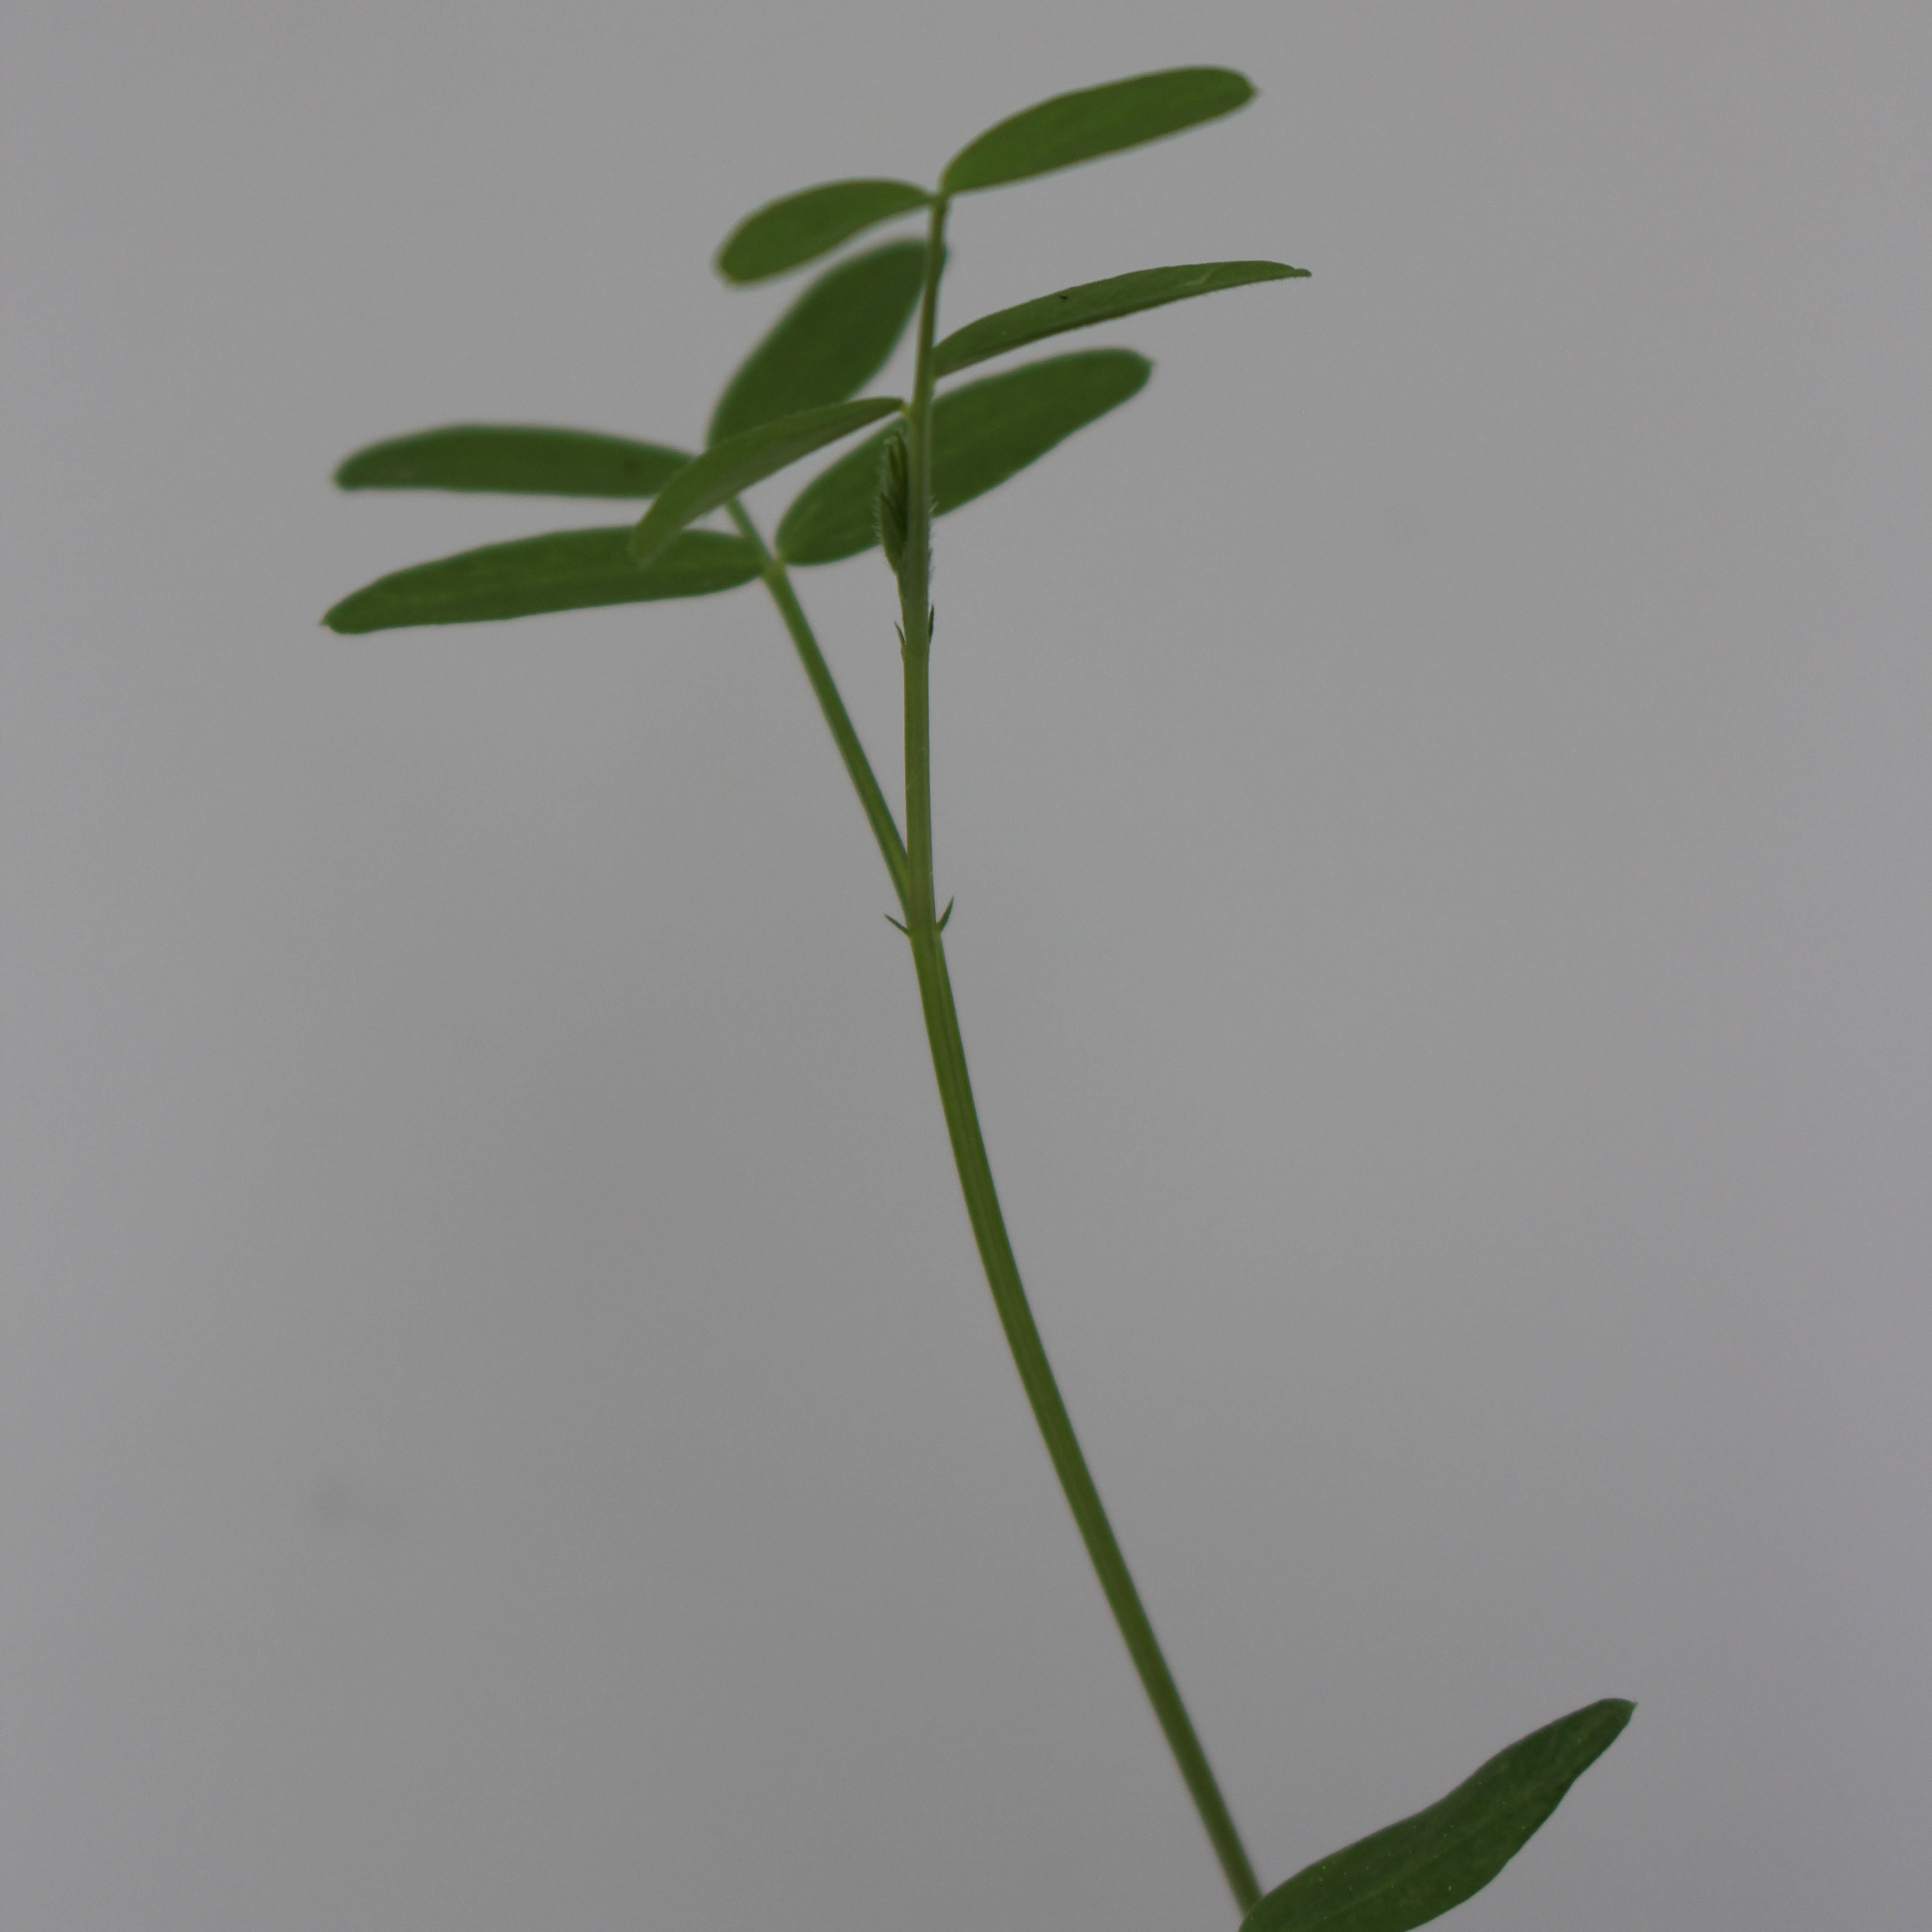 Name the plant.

Vicia sativa
